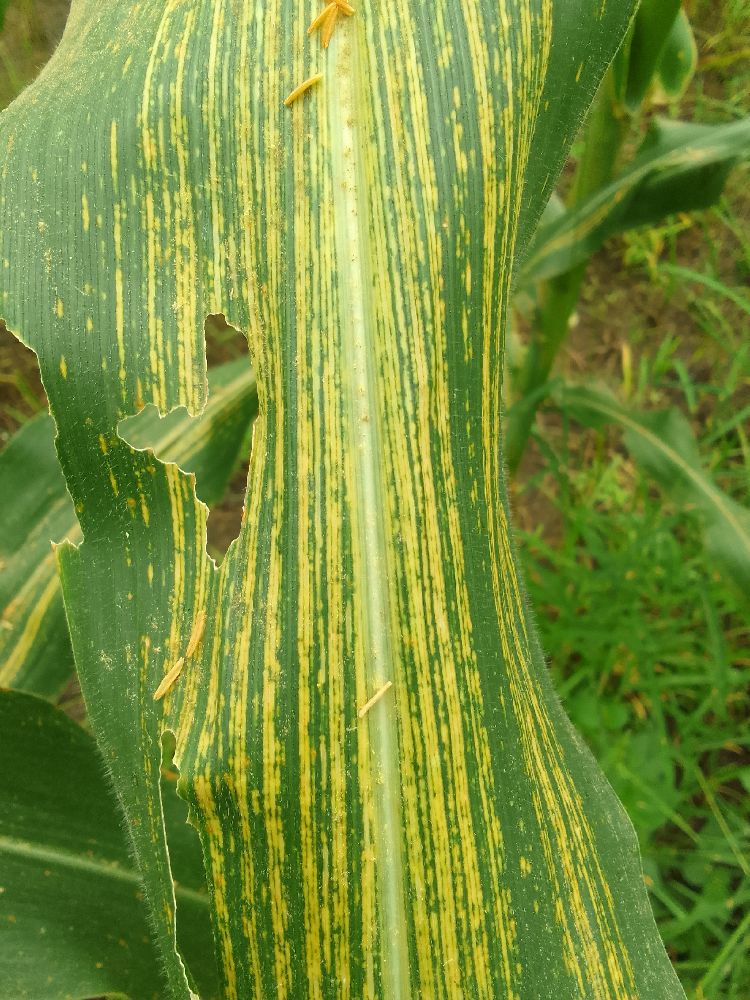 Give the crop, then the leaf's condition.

maize, maize streak virus
